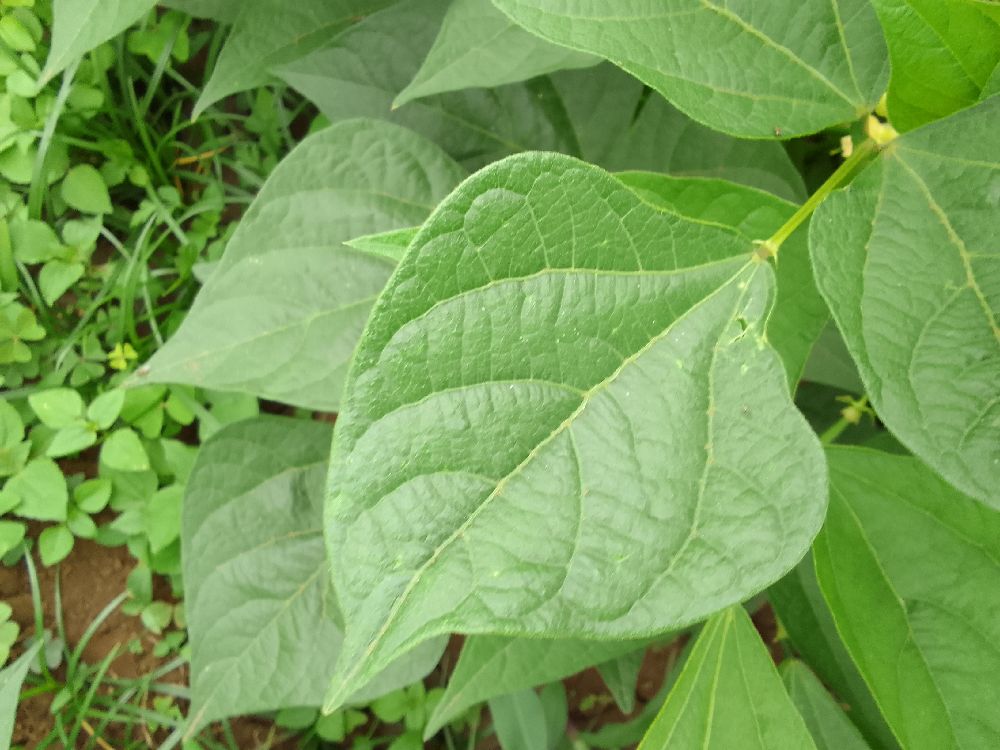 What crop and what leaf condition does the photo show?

common bean, healthy
